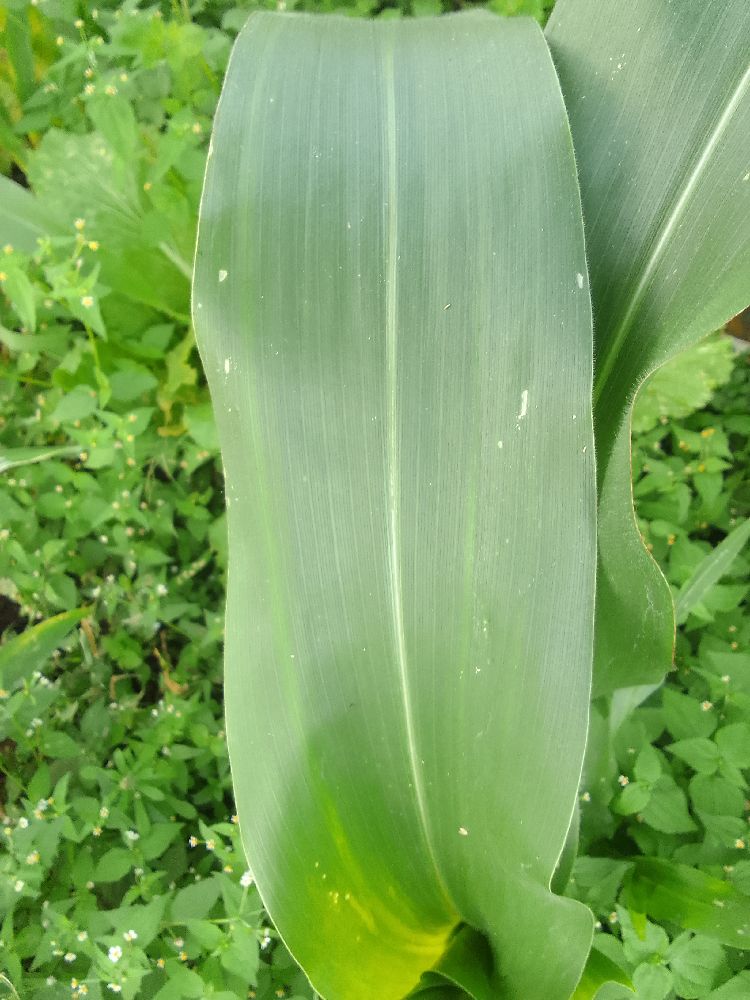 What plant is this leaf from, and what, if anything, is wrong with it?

maize, healthy
